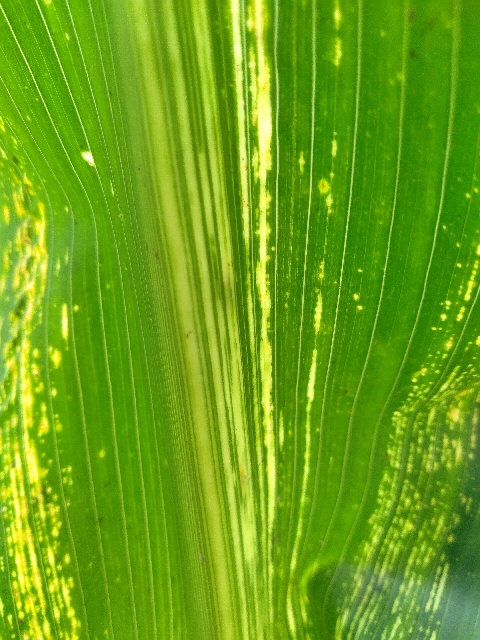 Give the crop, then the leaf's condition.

maize, maize streak virus
